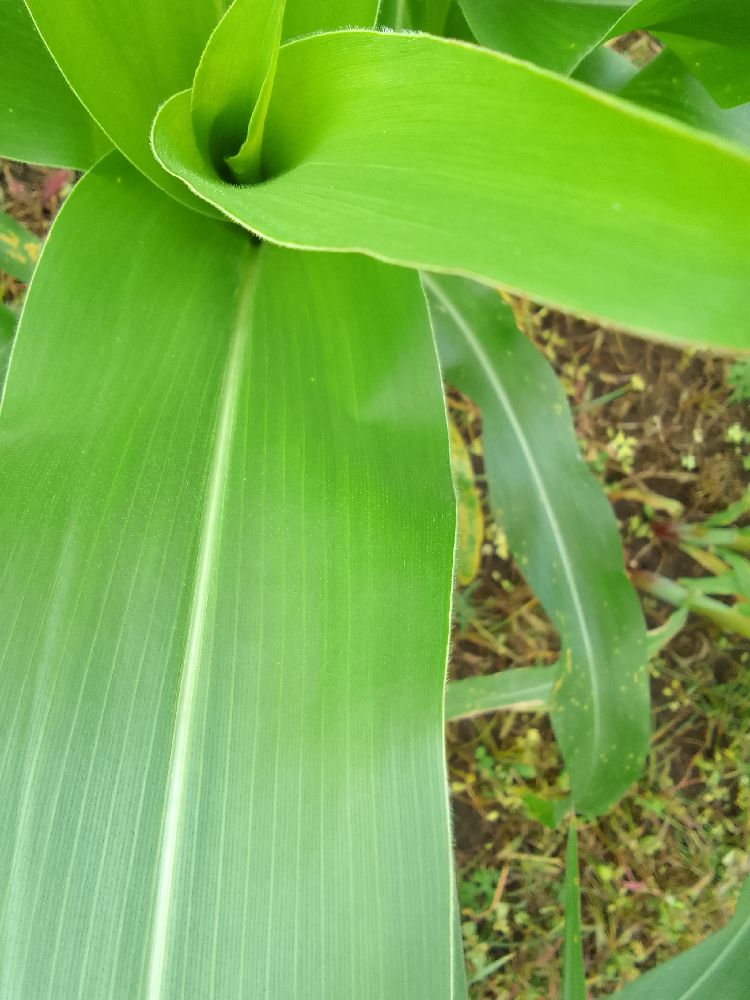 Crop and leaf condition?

maize, healthy
